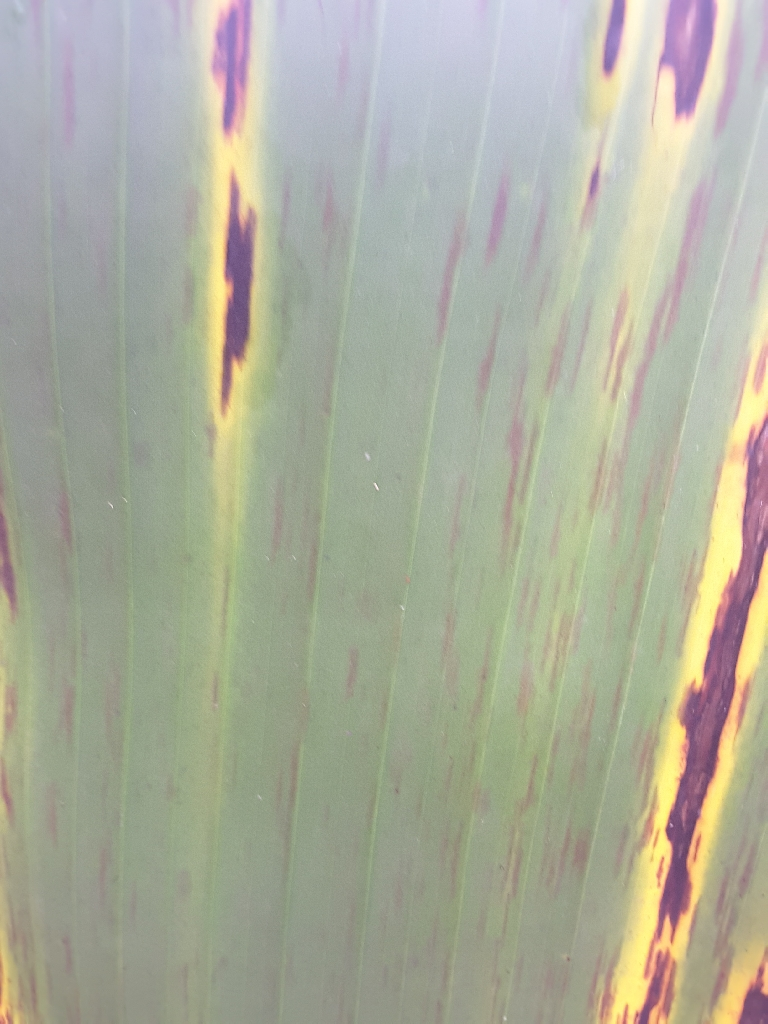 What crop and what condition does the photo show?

banana, black sigatoka
